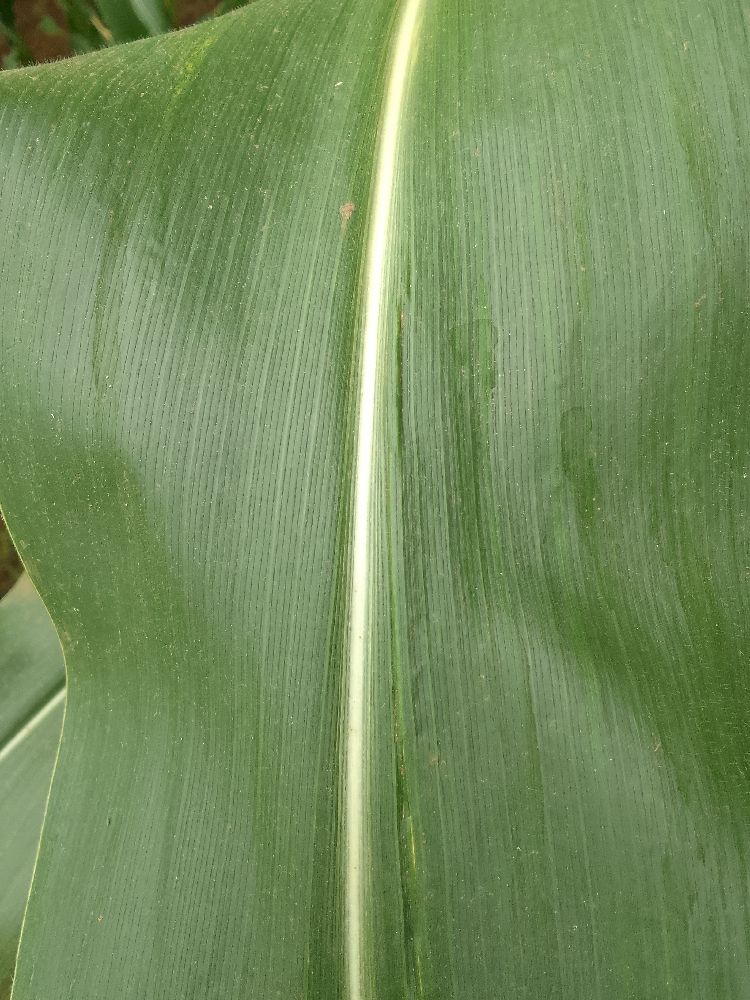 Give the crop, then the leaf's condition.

maize, healthy
